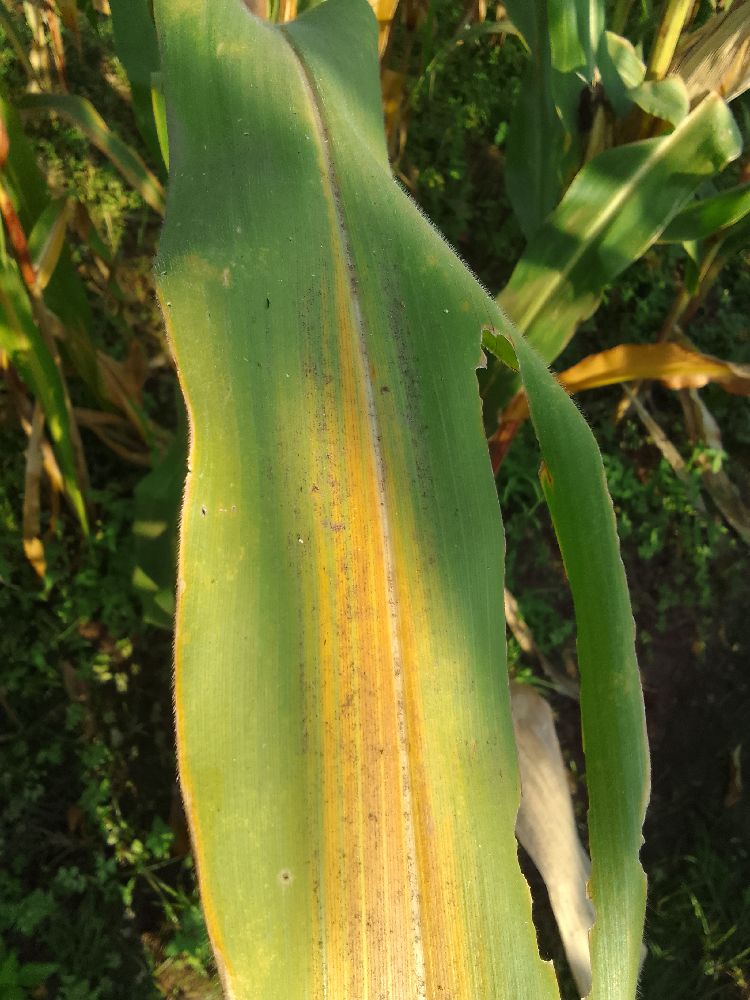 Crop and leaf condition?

maize, maize lethal necrosis
